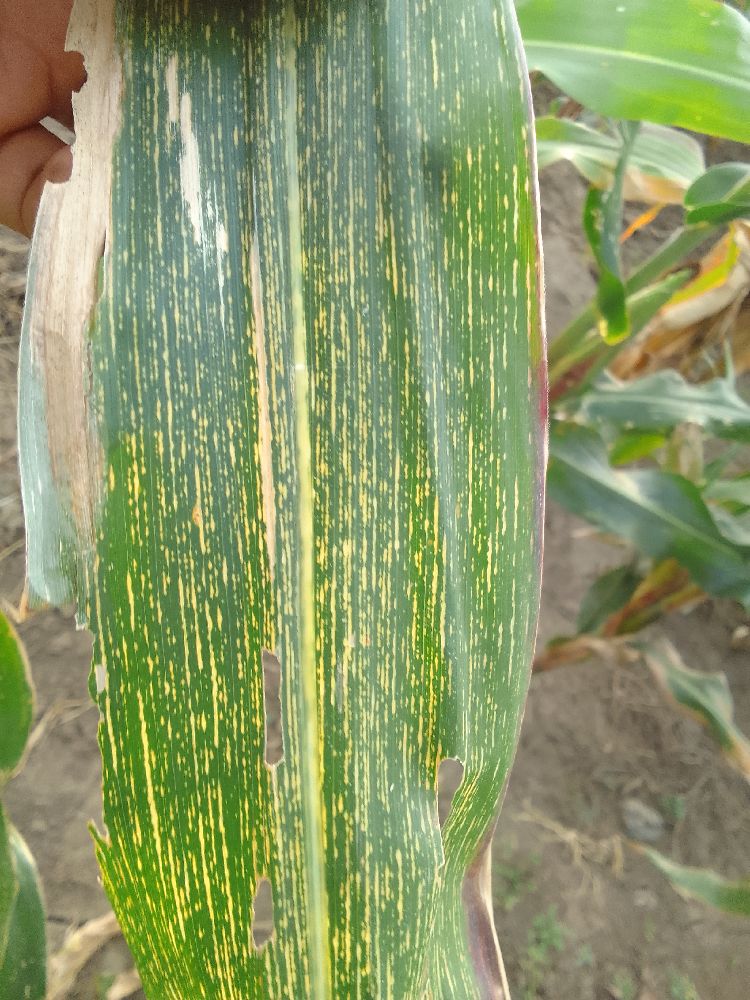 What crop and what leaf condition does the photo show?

maize, maize streak virus
